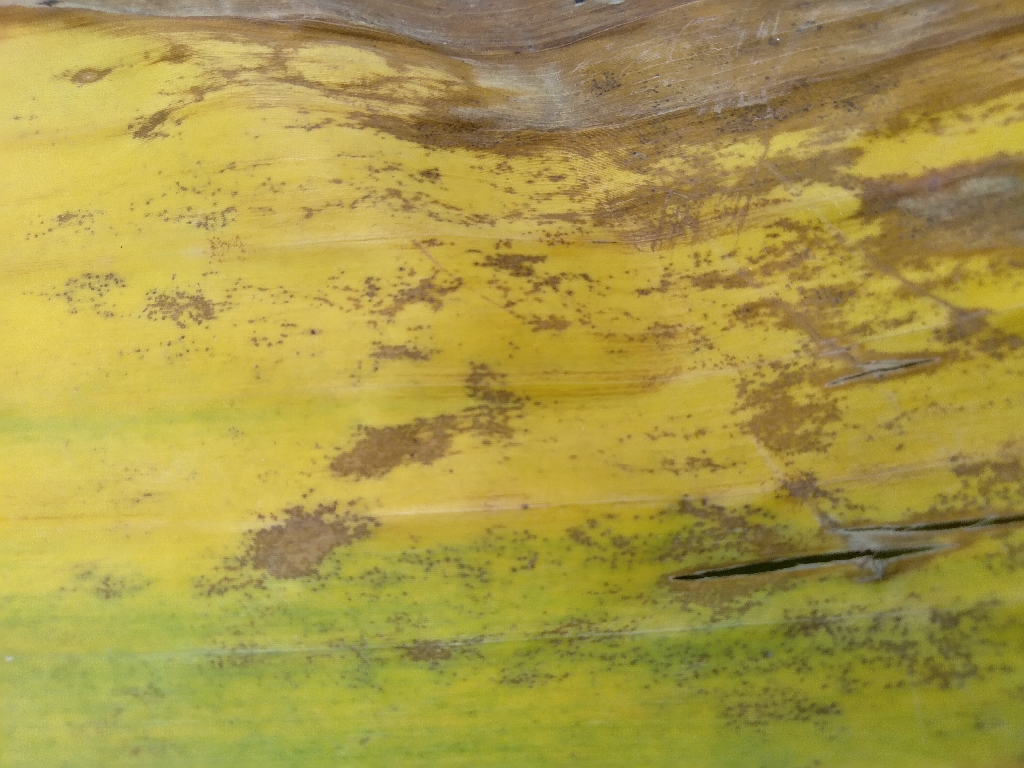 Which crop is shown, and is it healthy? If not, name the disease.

banana, fusarium wilt race 1
